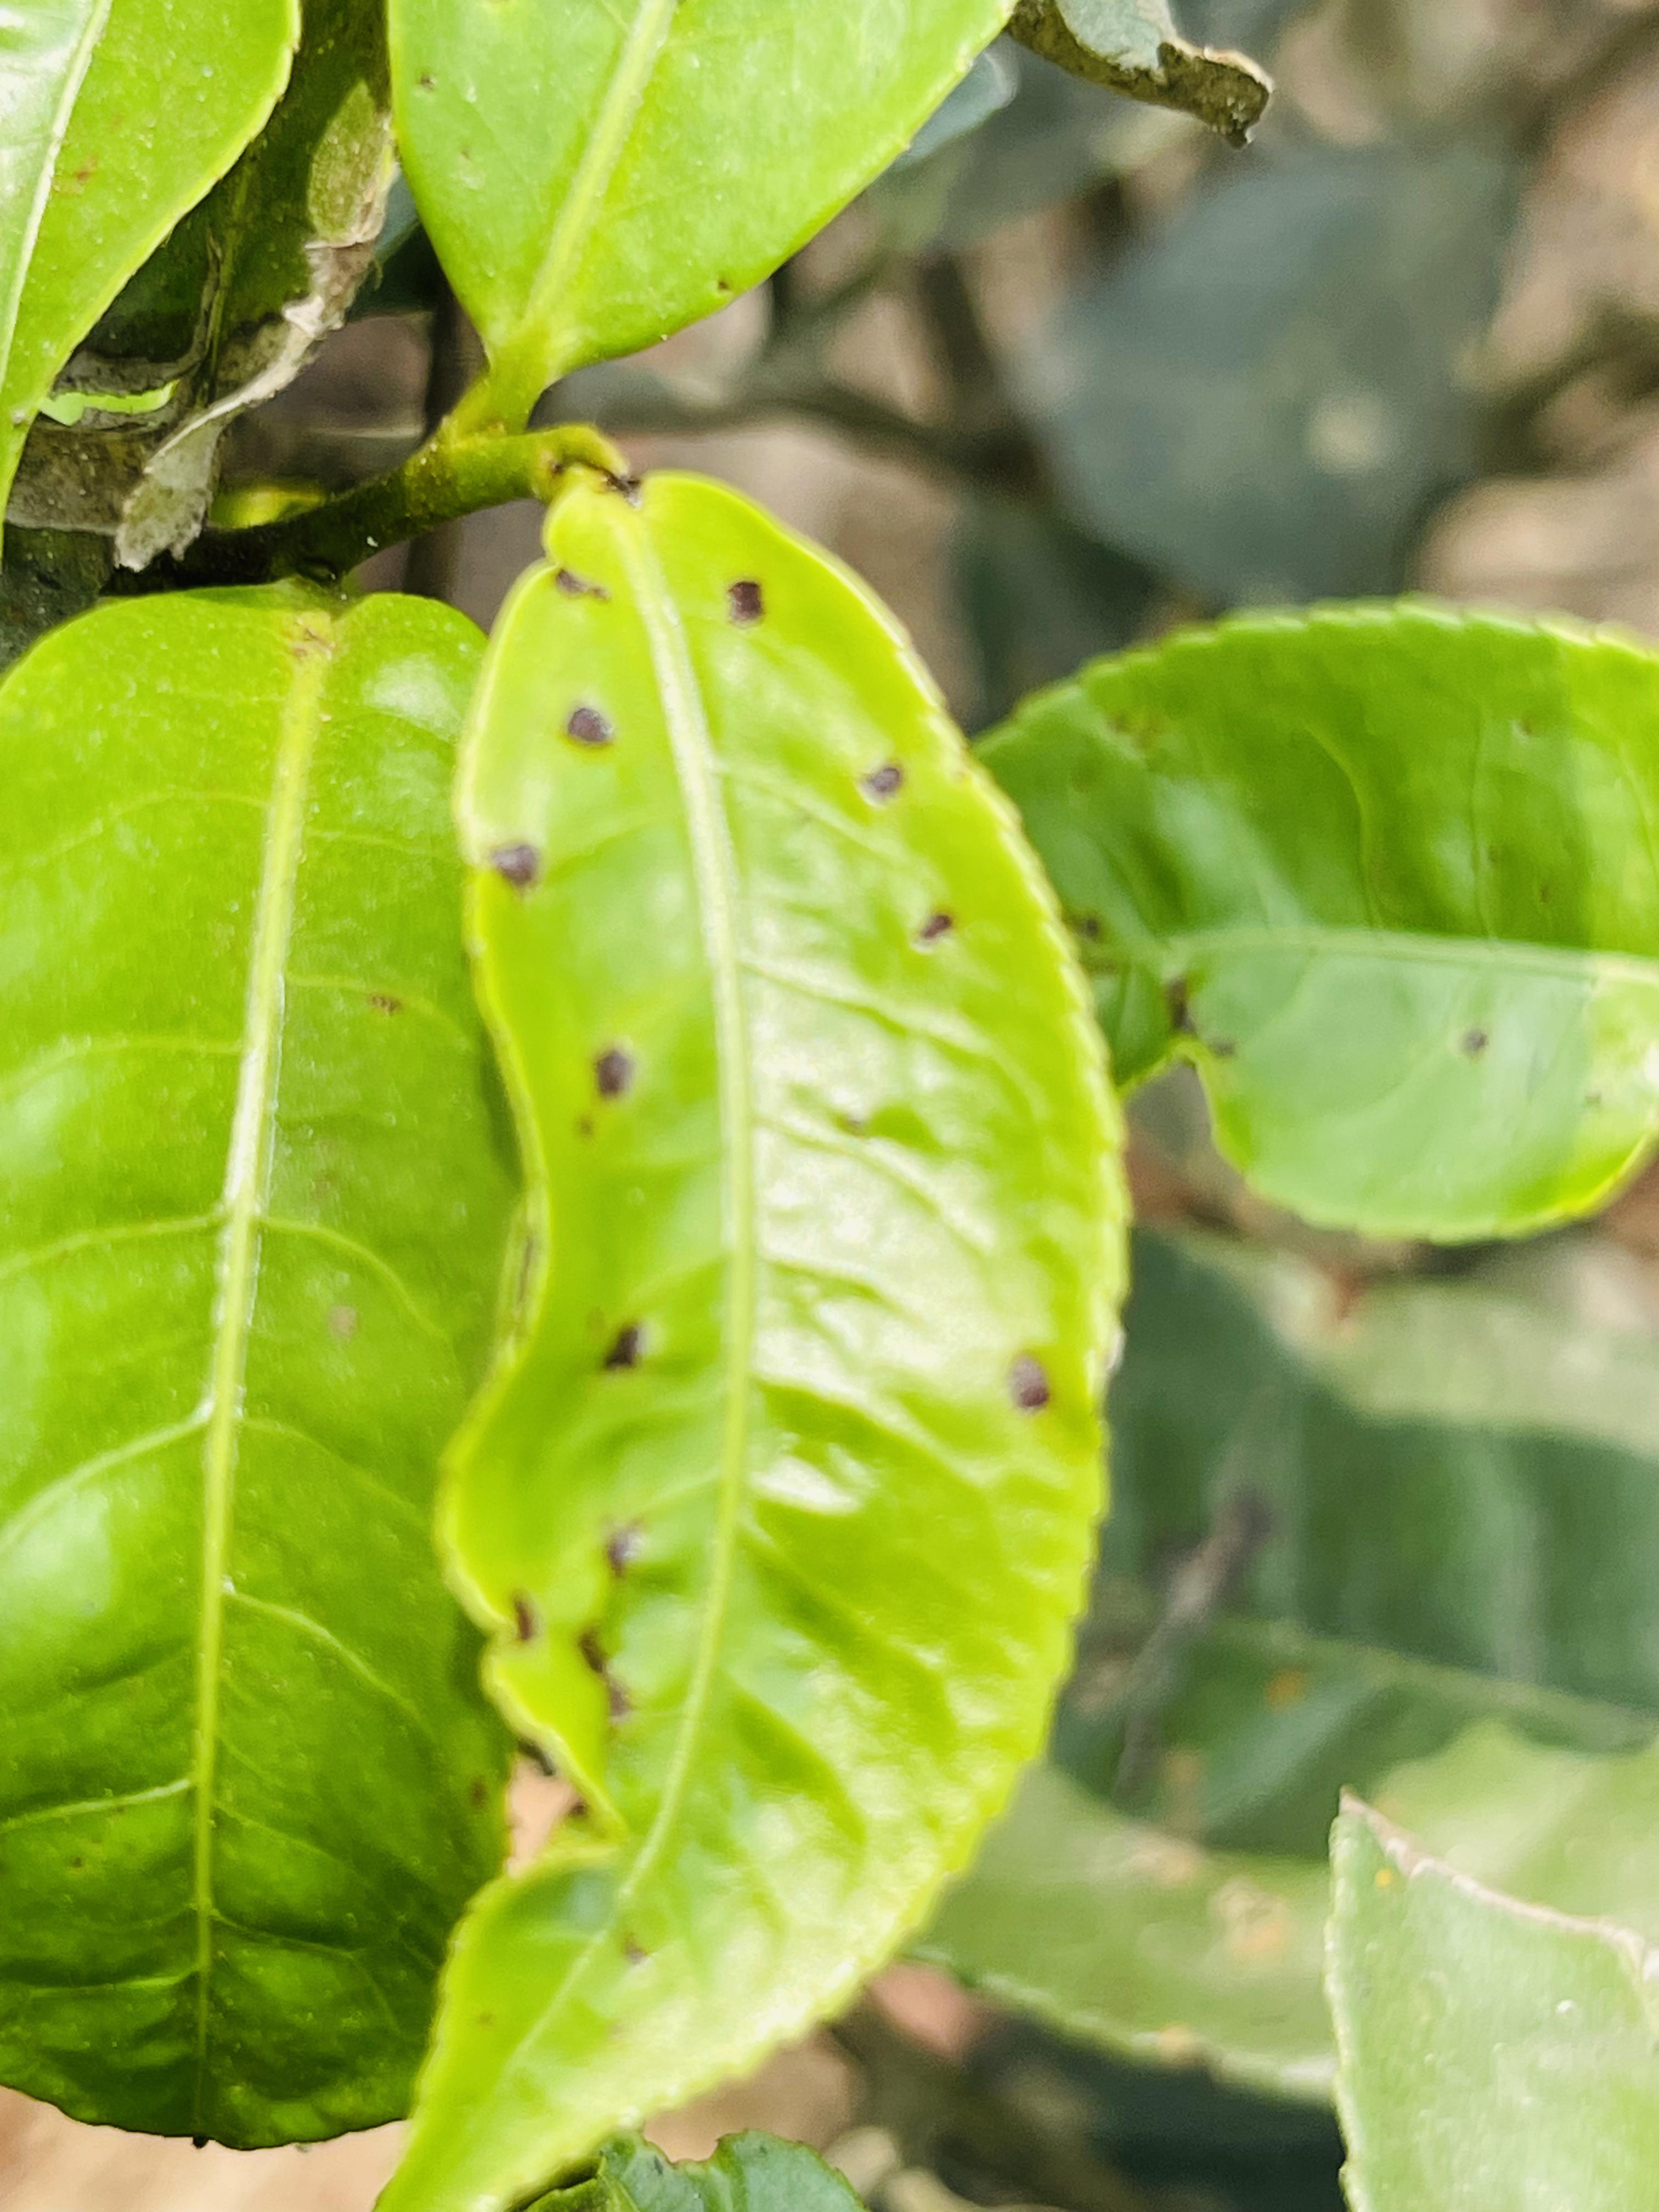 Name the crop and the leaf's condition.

tea, helopeltis
